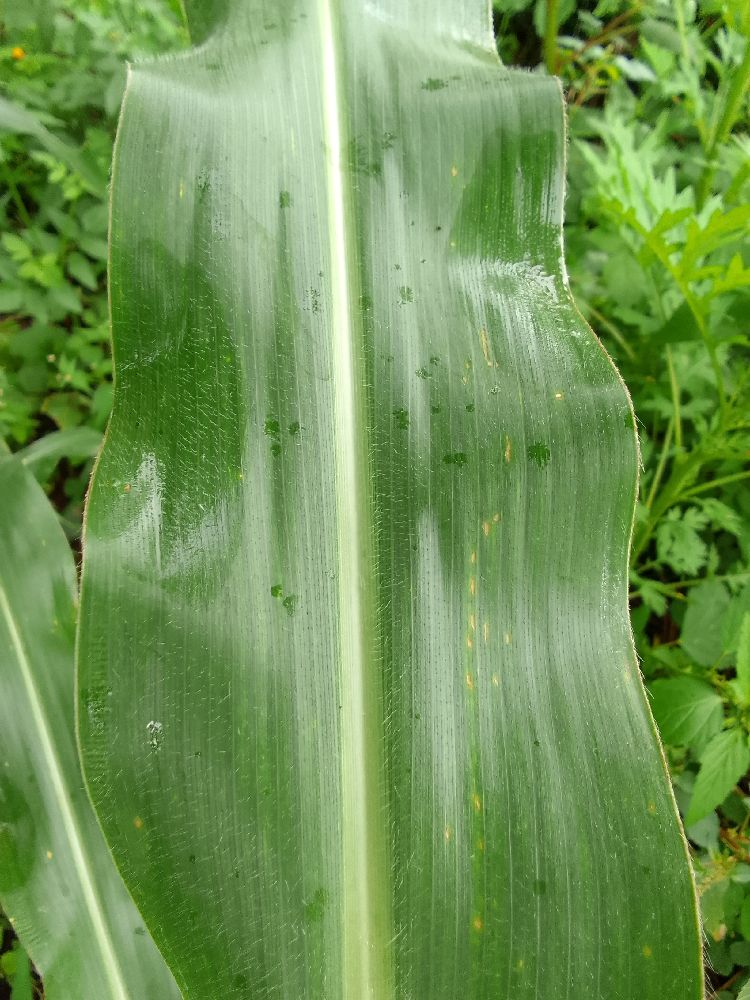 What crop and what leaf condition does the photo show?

maize, healthy
